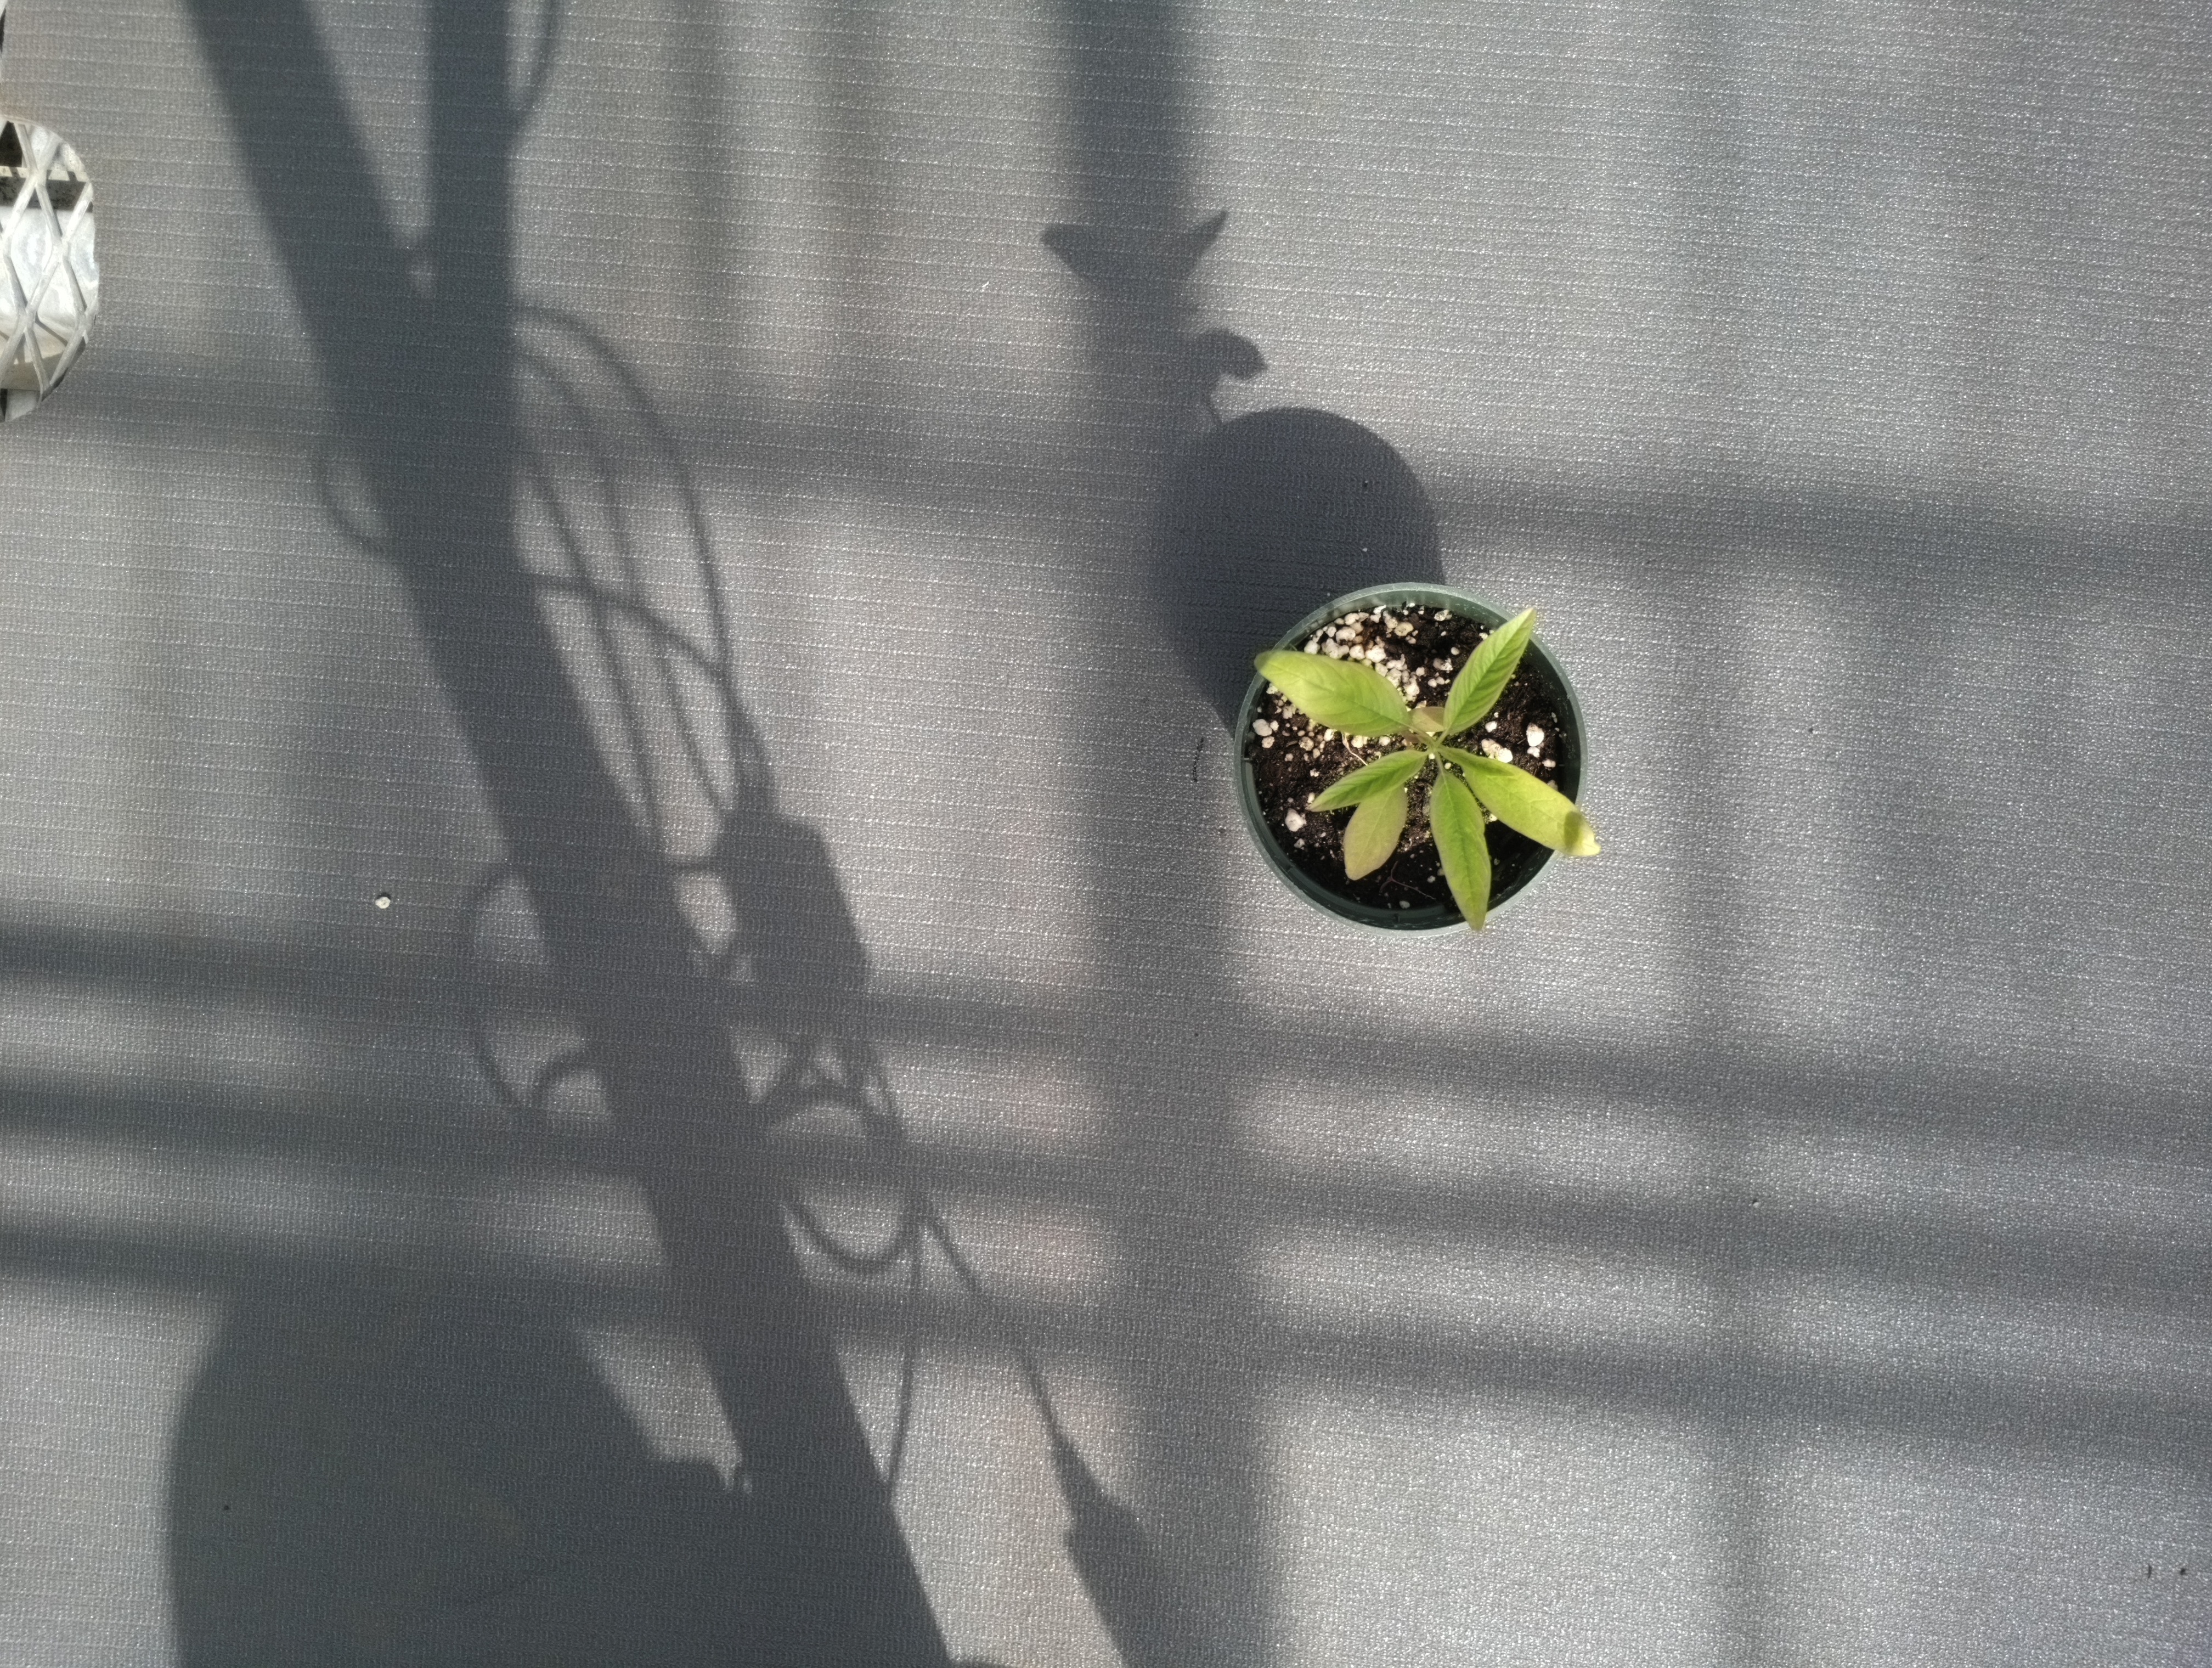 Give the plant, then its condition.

waterhemp, healthy untreated
